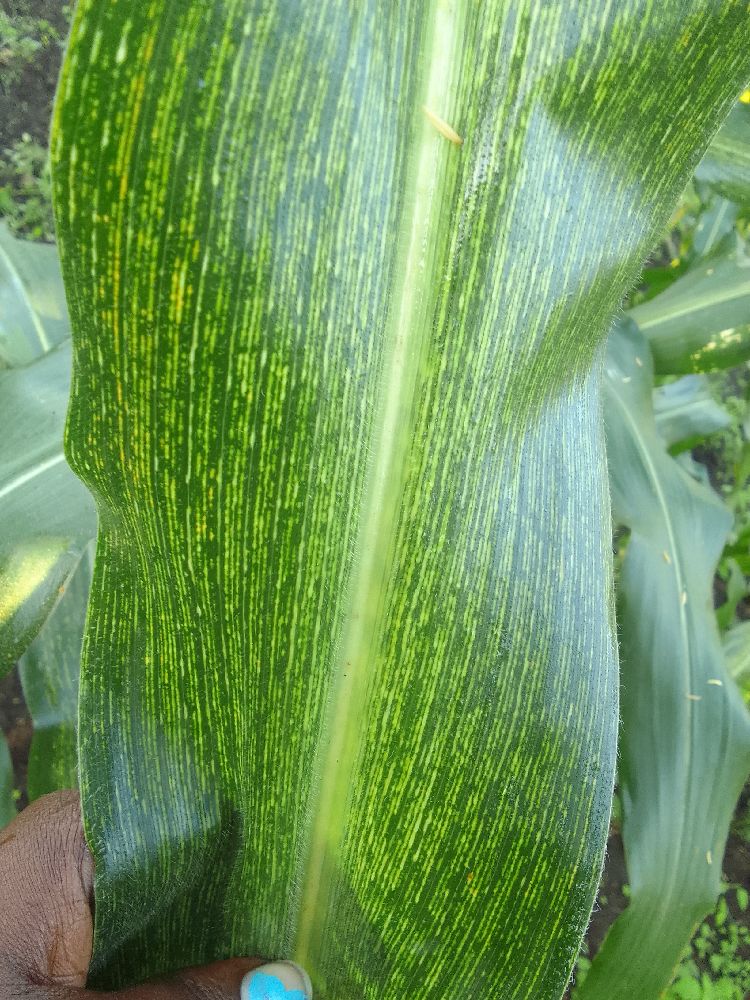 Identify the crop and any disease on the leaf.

maize, maize streak virus
